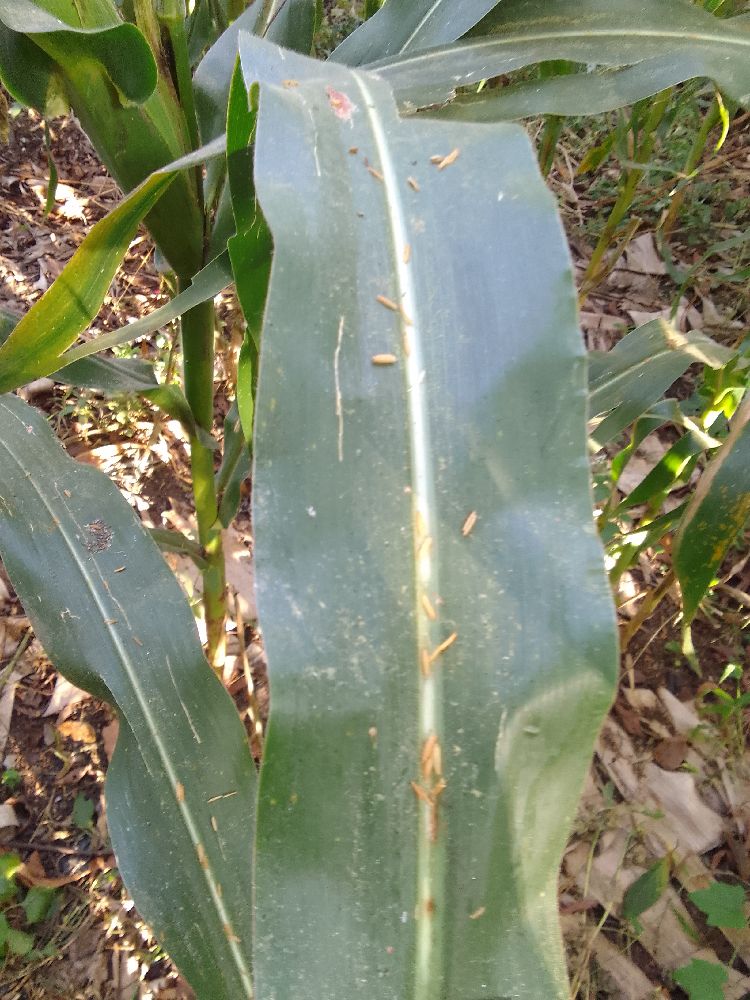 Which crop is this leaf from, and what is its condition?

maize, healthy
